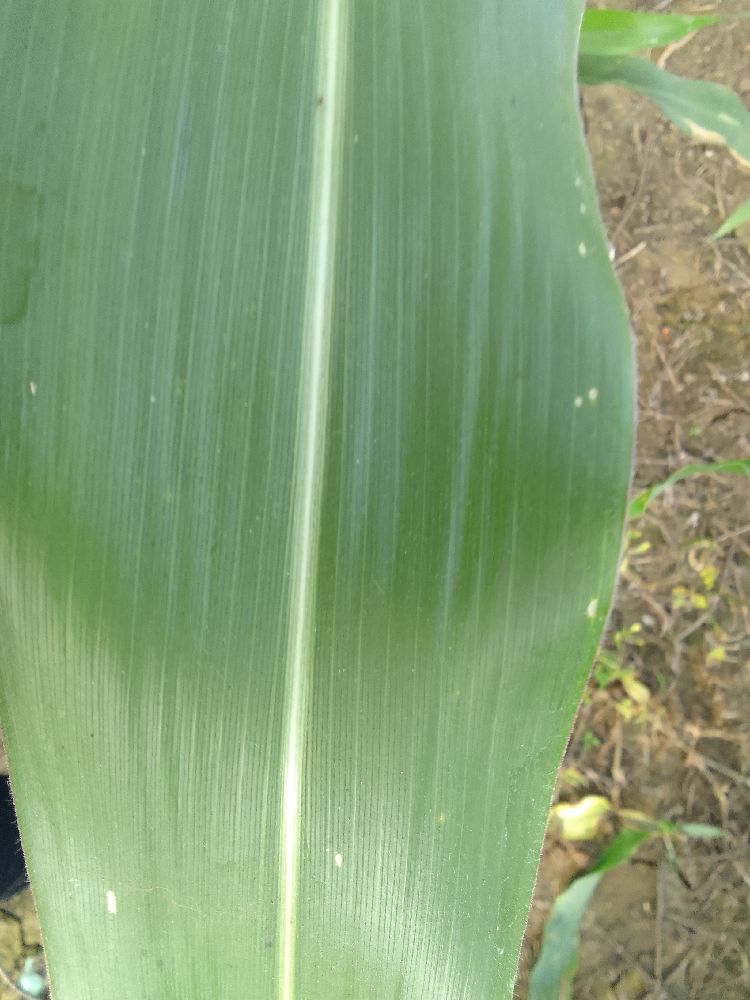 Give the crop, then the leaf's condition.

maize, healthy
